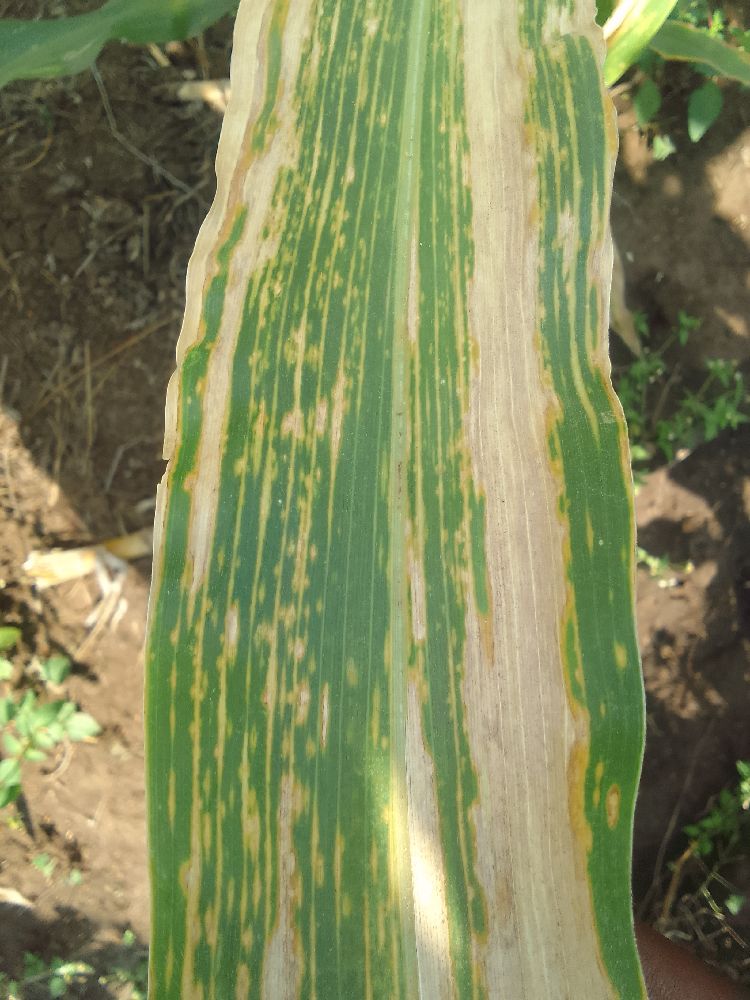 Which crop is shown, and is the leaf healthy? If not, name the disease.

maize, maize lethal necrosis
